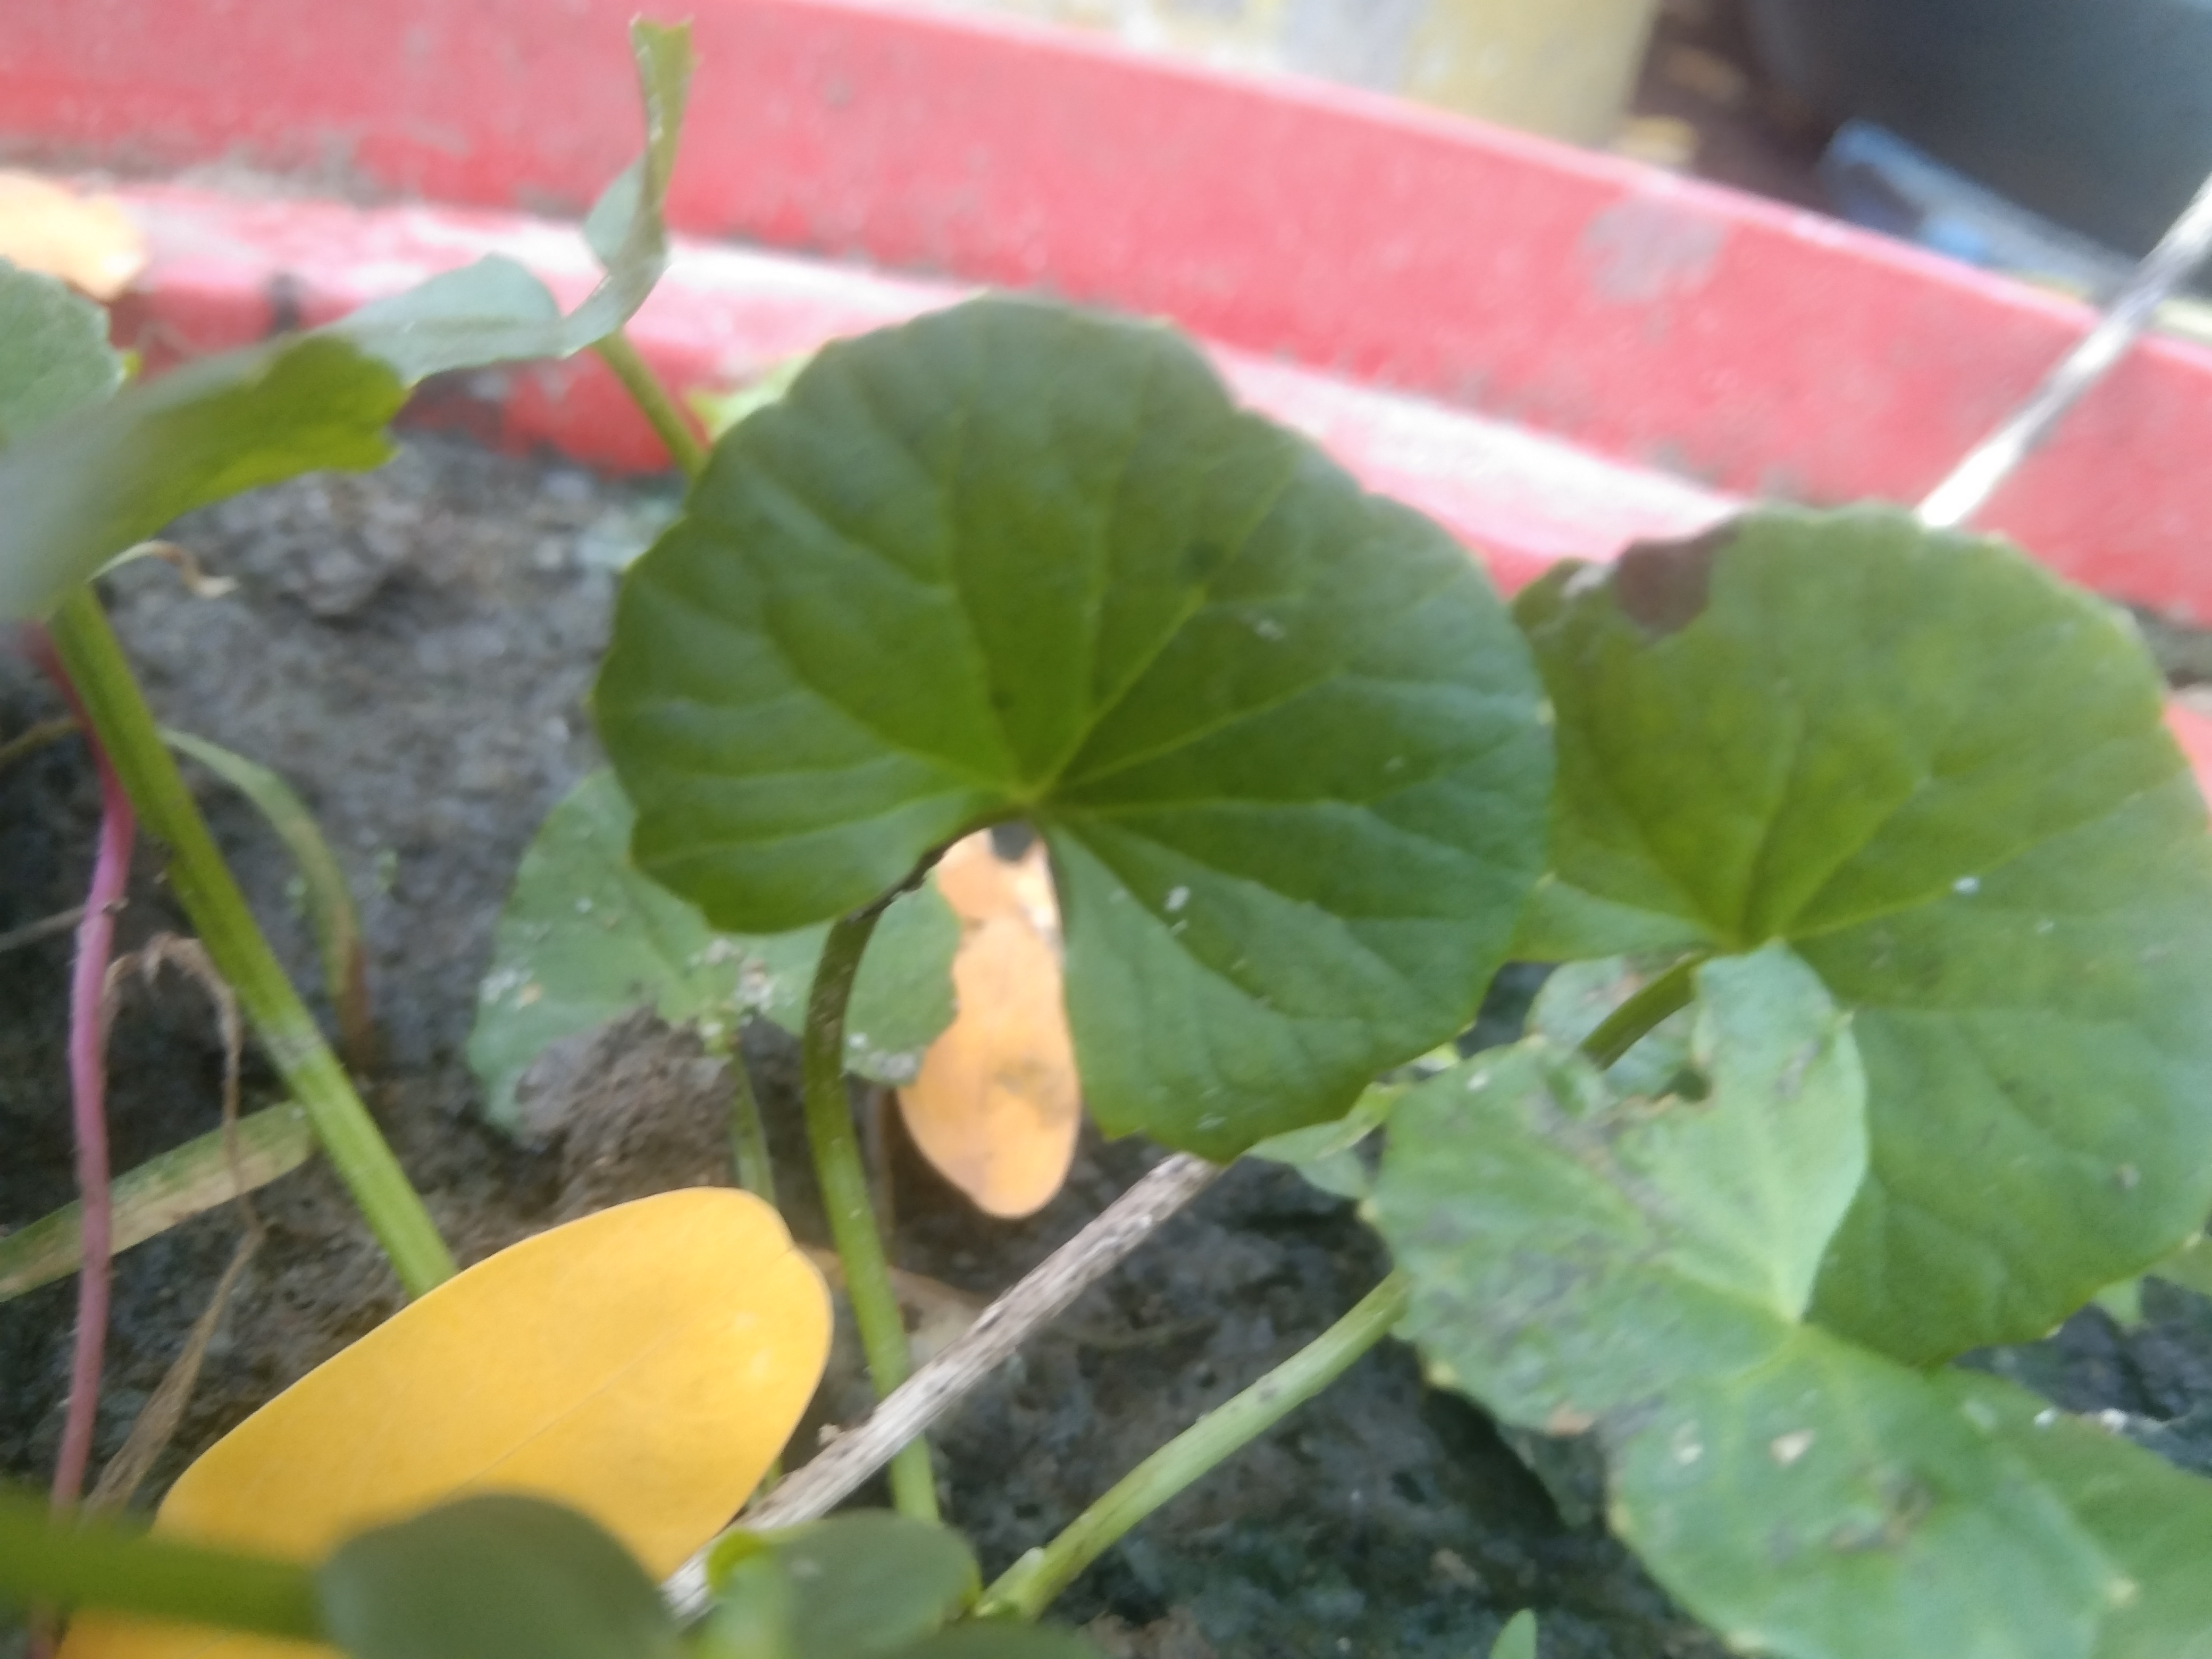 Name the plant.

thankuni
